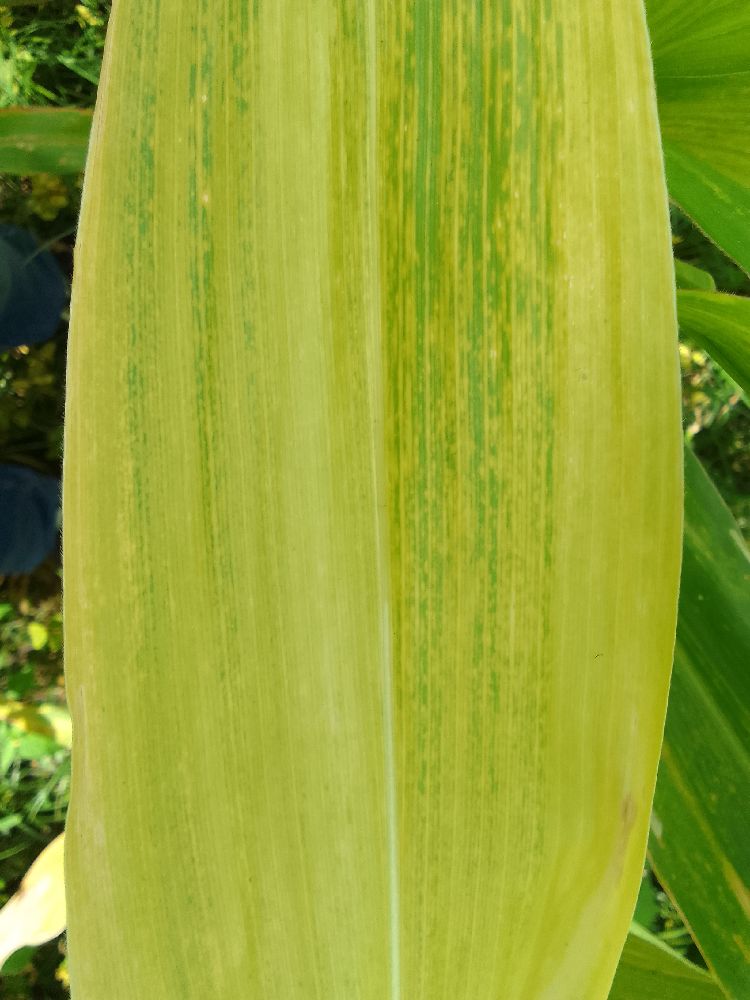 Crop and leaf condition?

maize, maize lethal necrosis
